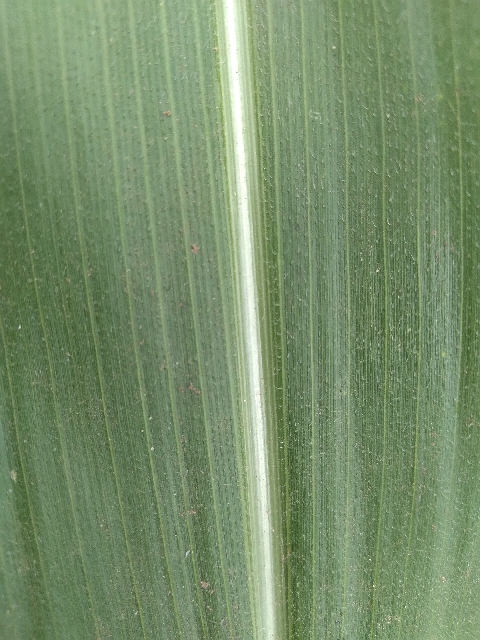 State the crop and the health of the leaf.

maize, healthy
